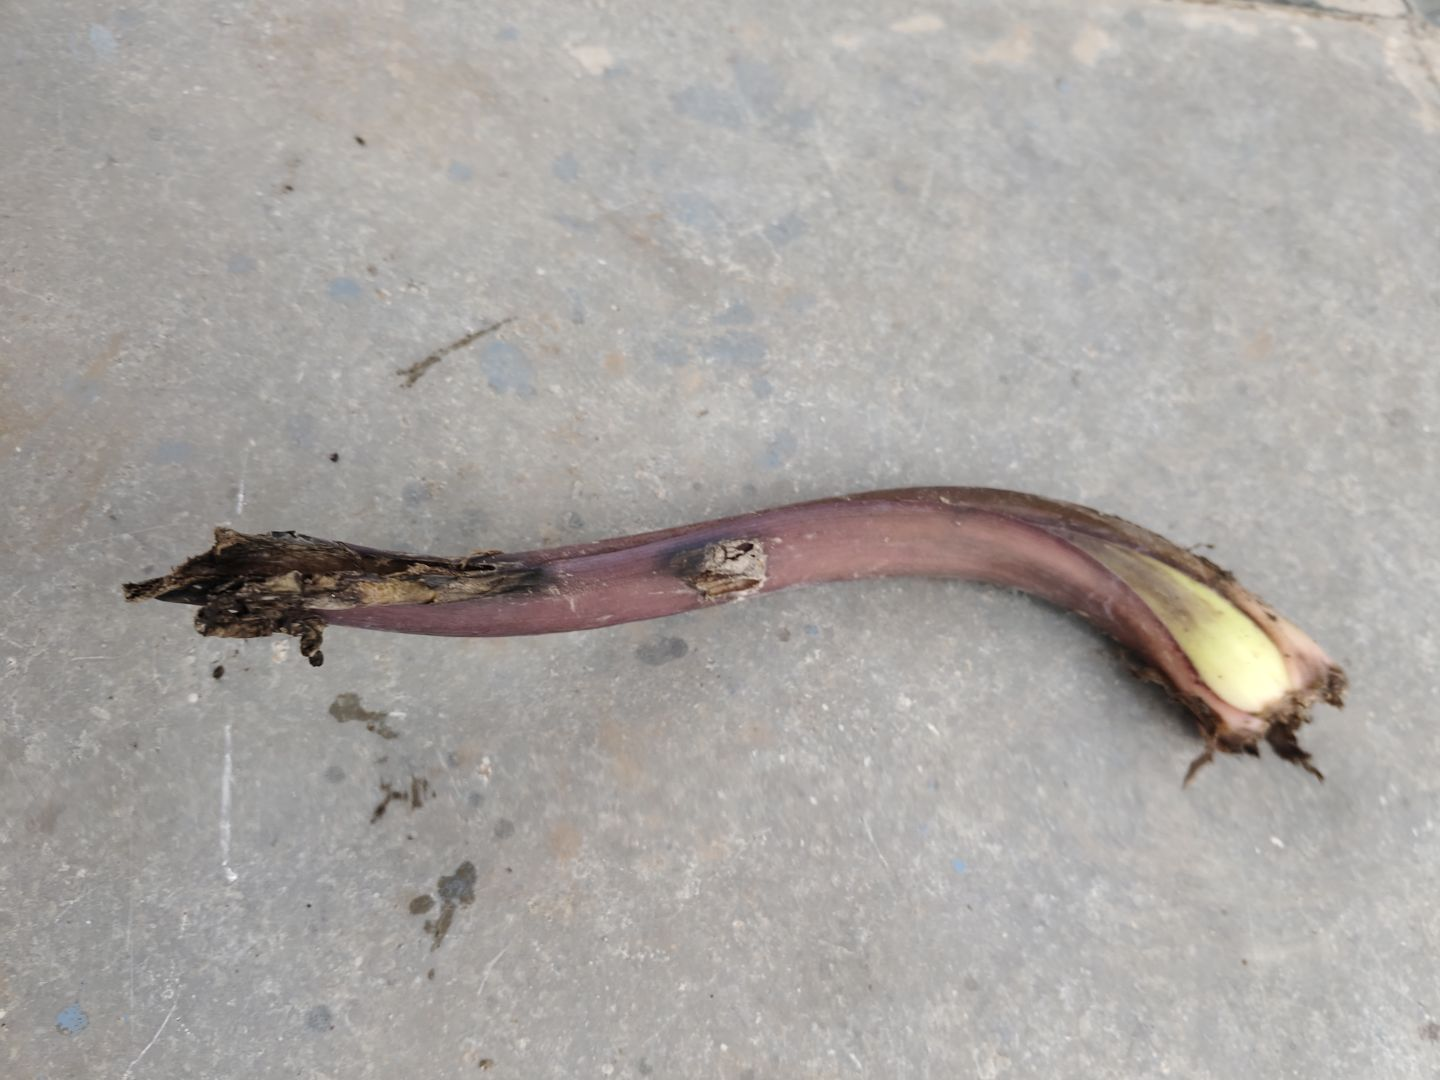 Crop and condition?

taro, root rot
